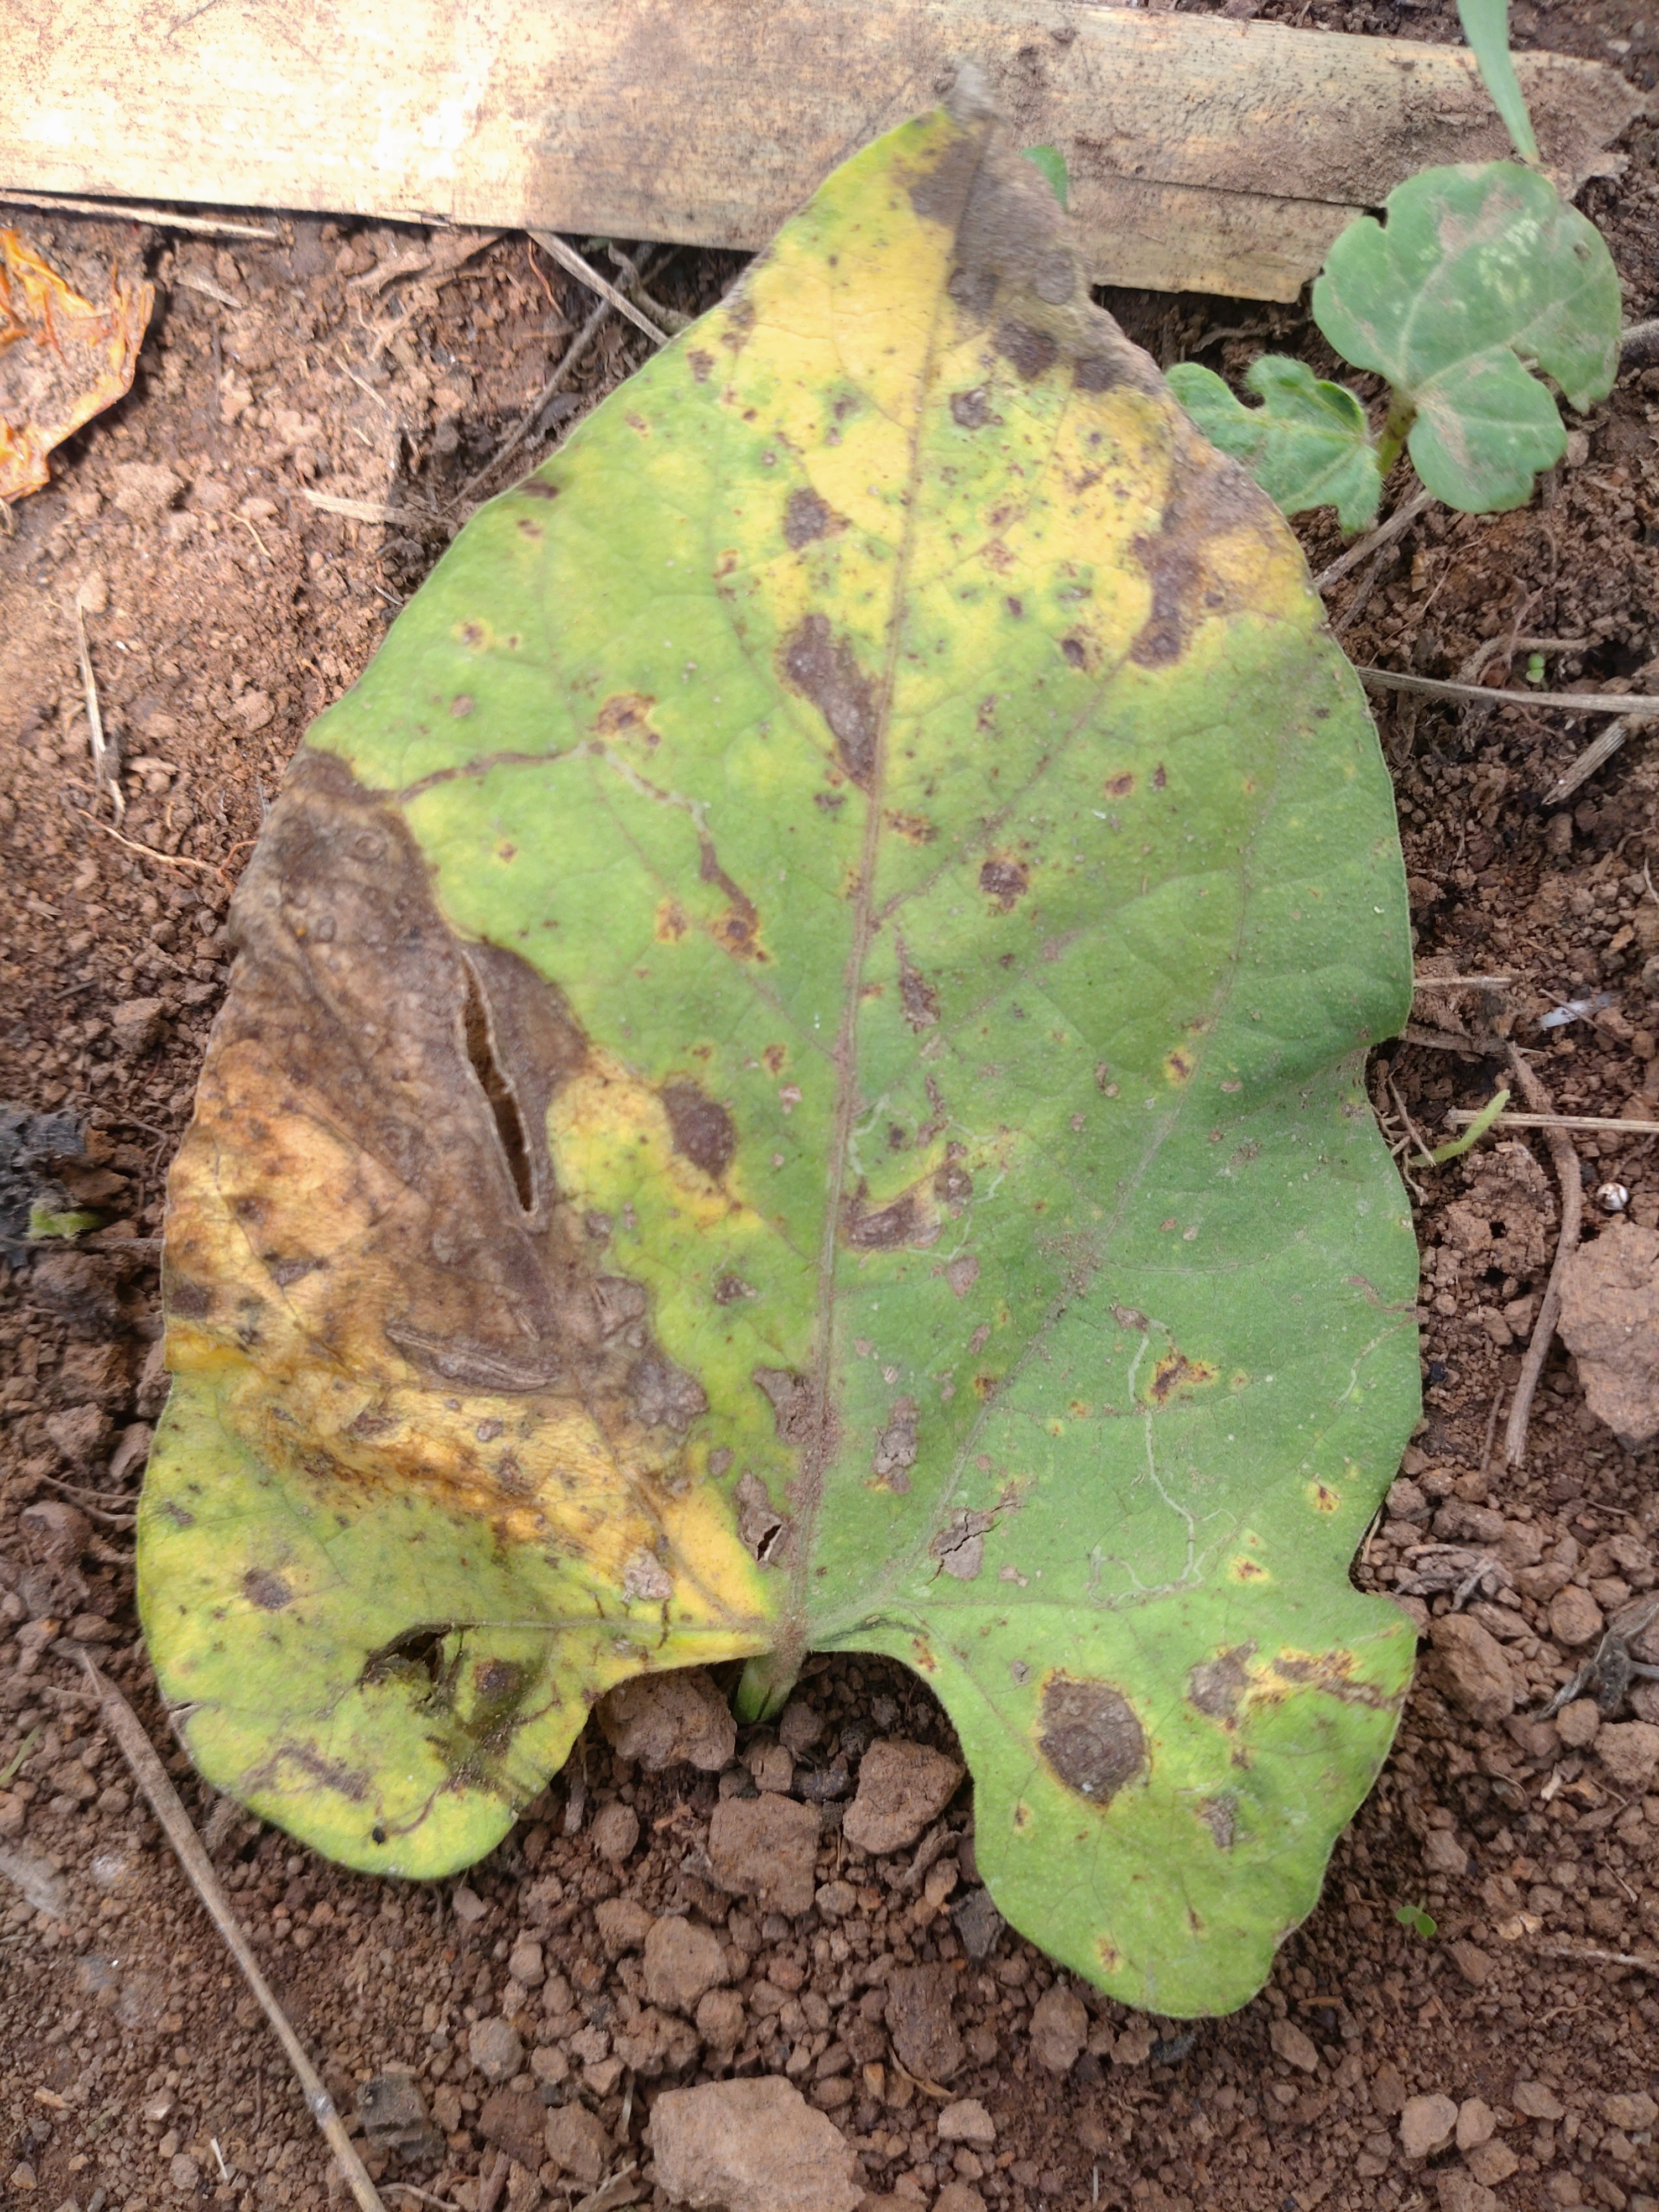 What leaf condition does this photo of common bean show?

rust
